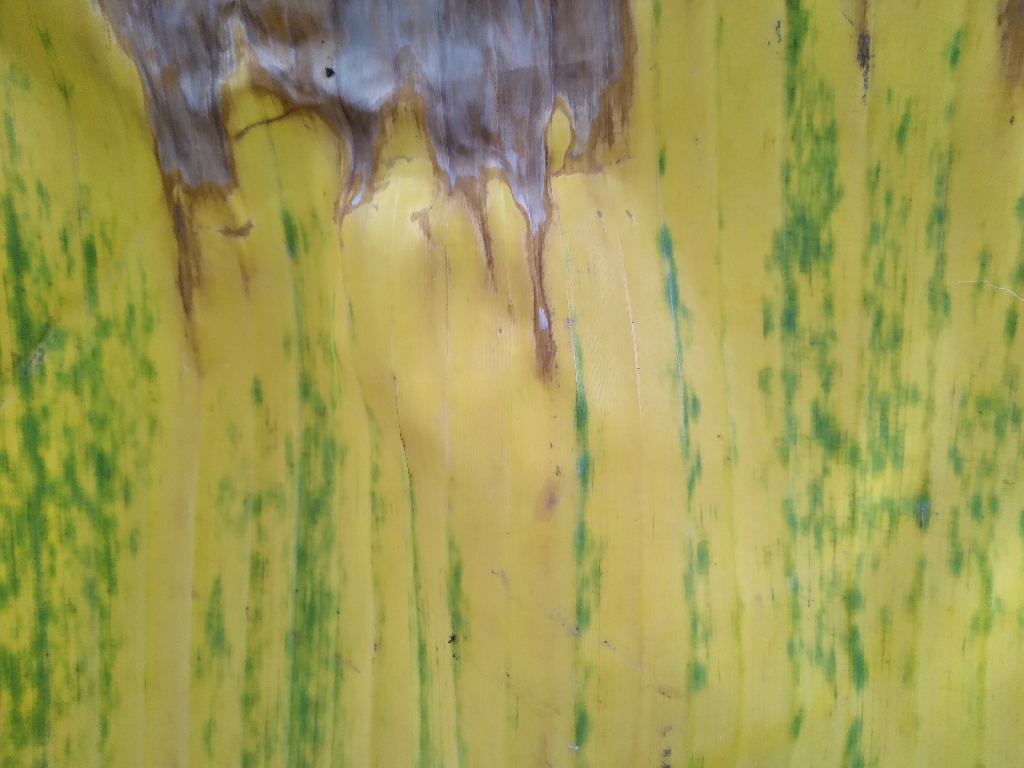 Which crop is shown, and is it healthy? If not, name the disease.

banana, fusarium wilt race 1
